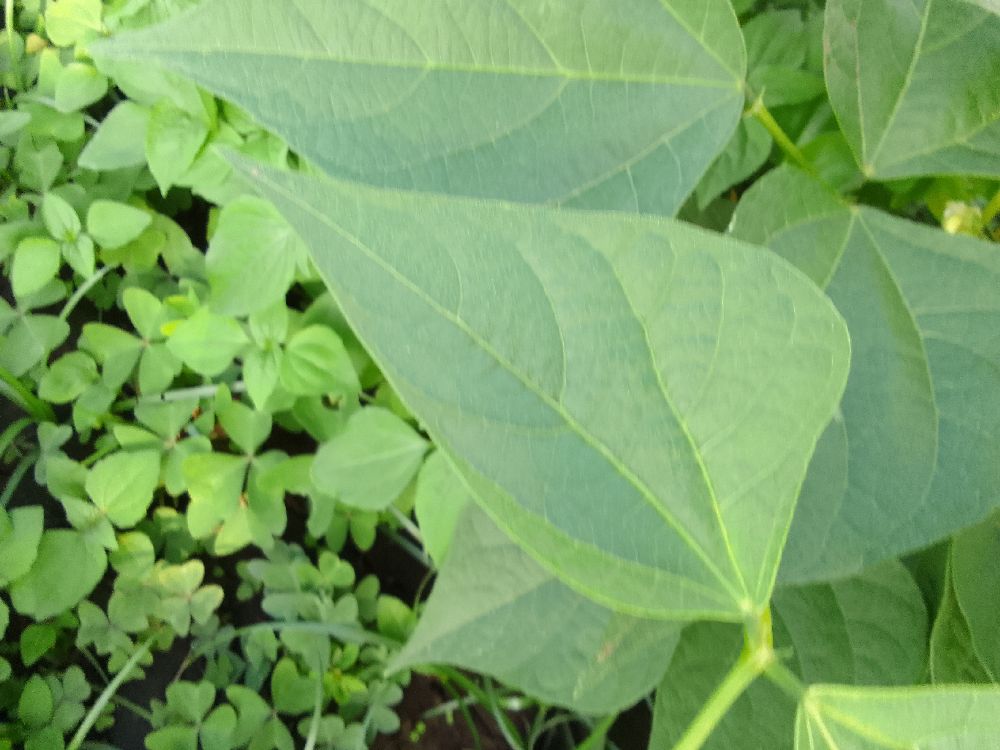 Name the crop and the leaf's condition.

common bean, healthy
